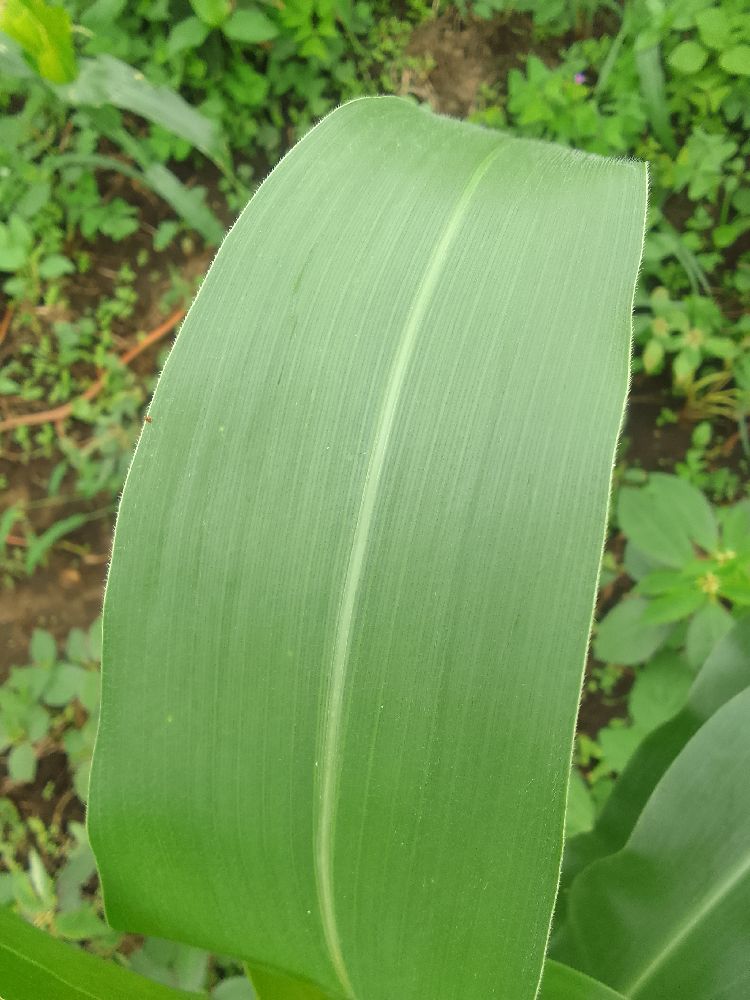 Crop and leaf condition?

maize, healthy
